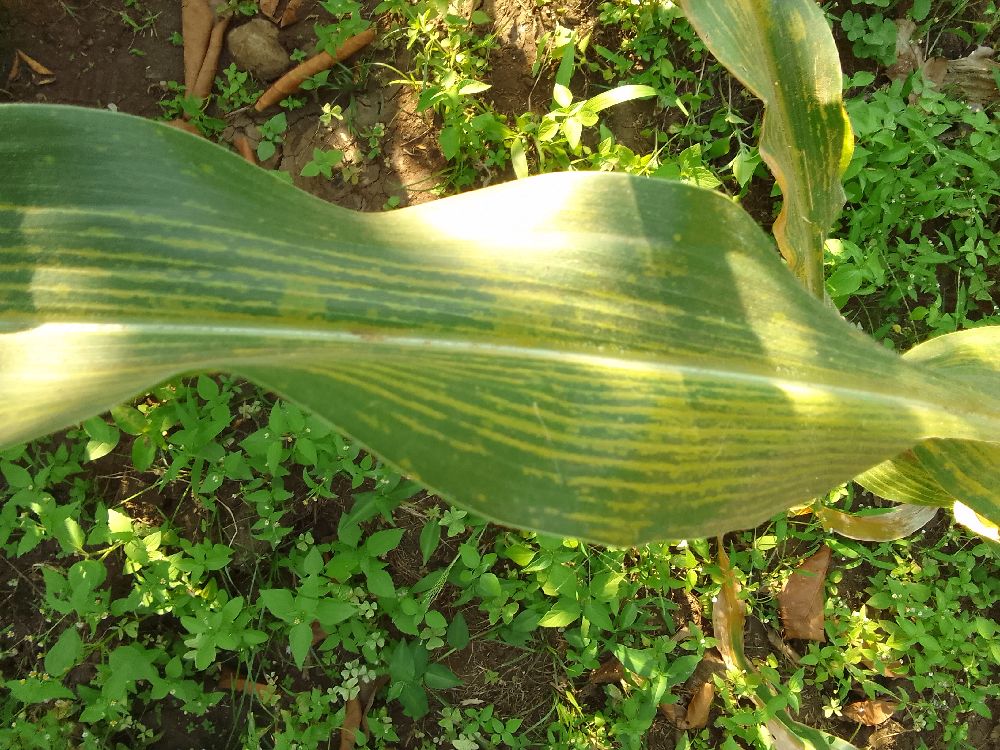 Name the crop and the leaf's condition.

maize, maize lethal necrosis
